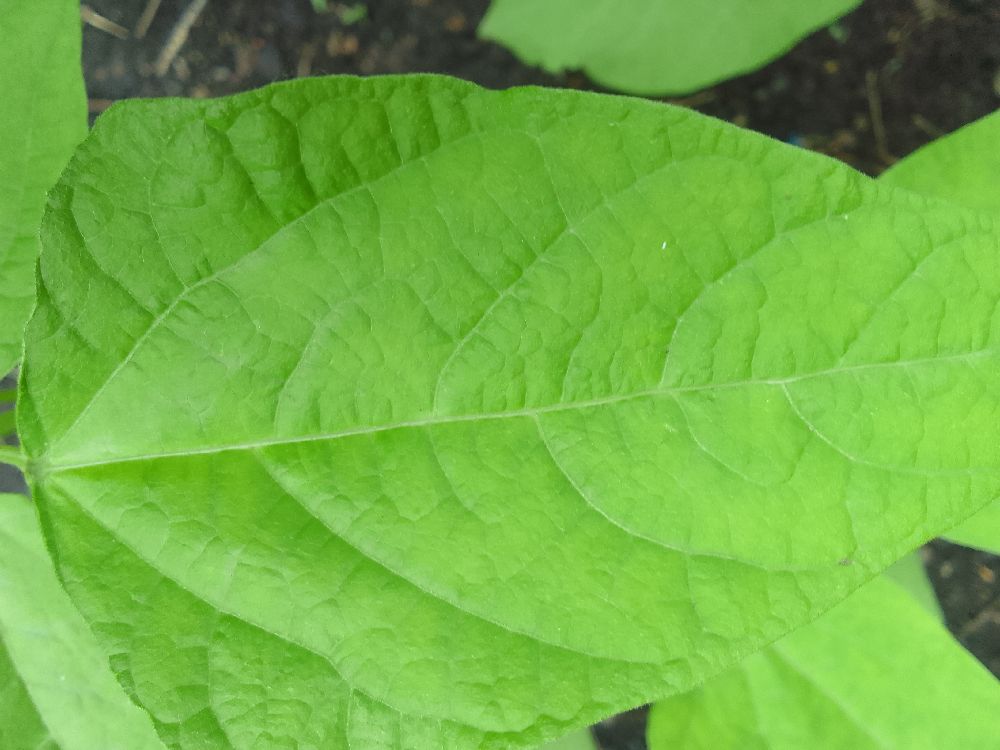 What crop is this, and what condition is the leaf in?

common bean, healthy
